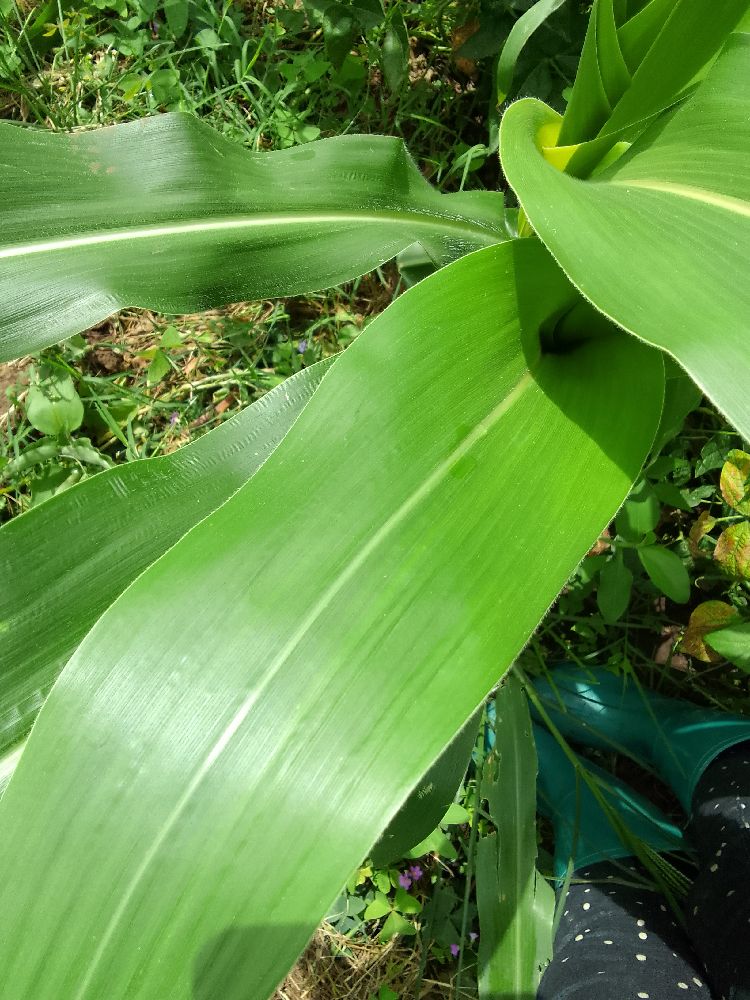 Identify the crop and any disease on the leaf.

maize, healthy
